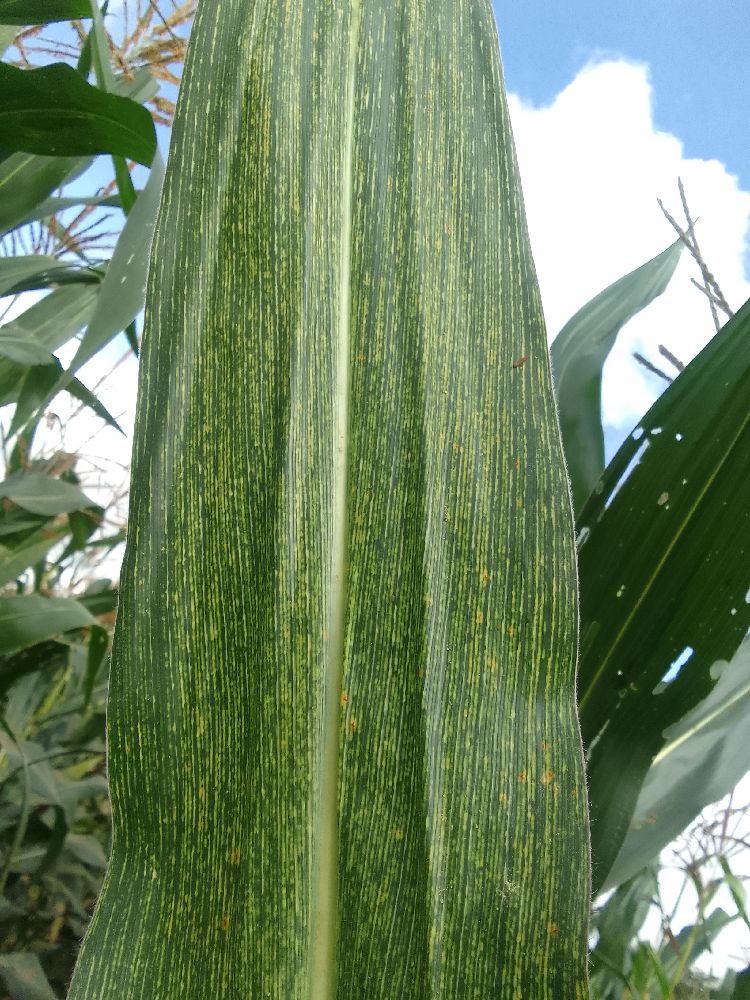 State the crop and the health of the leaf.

maize, maize streak virus
